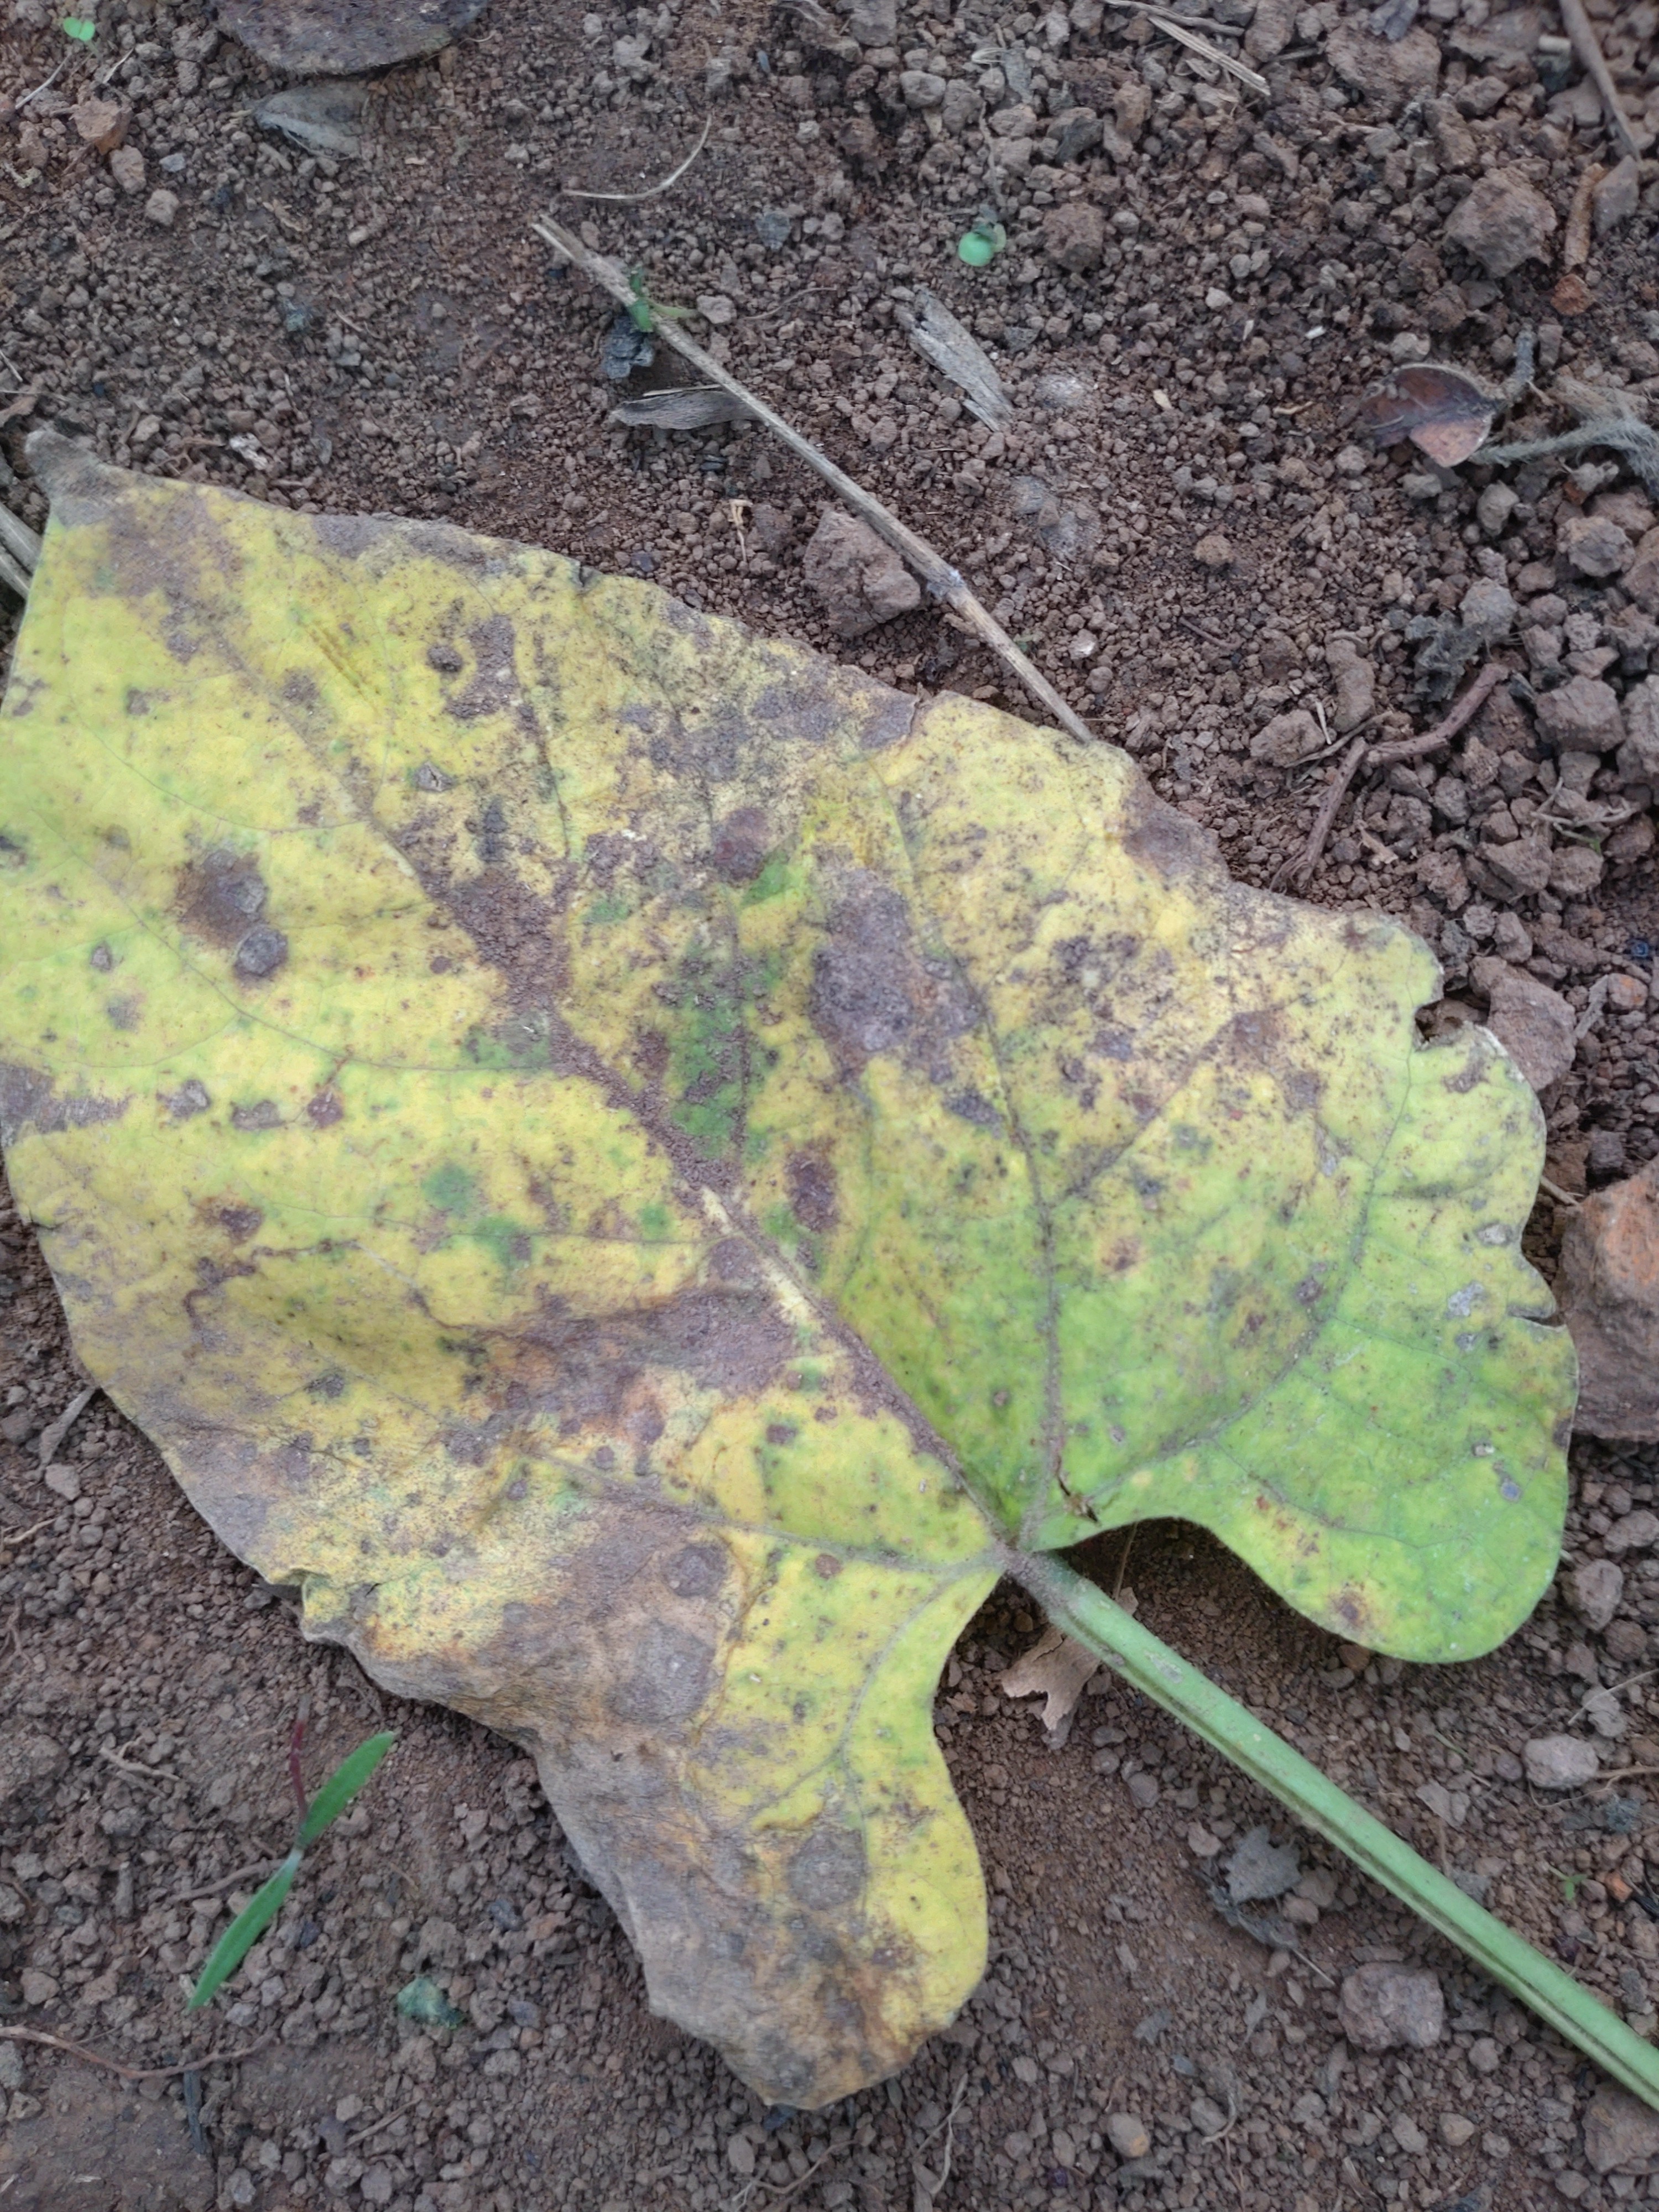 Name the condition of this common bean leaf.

anthracnose
